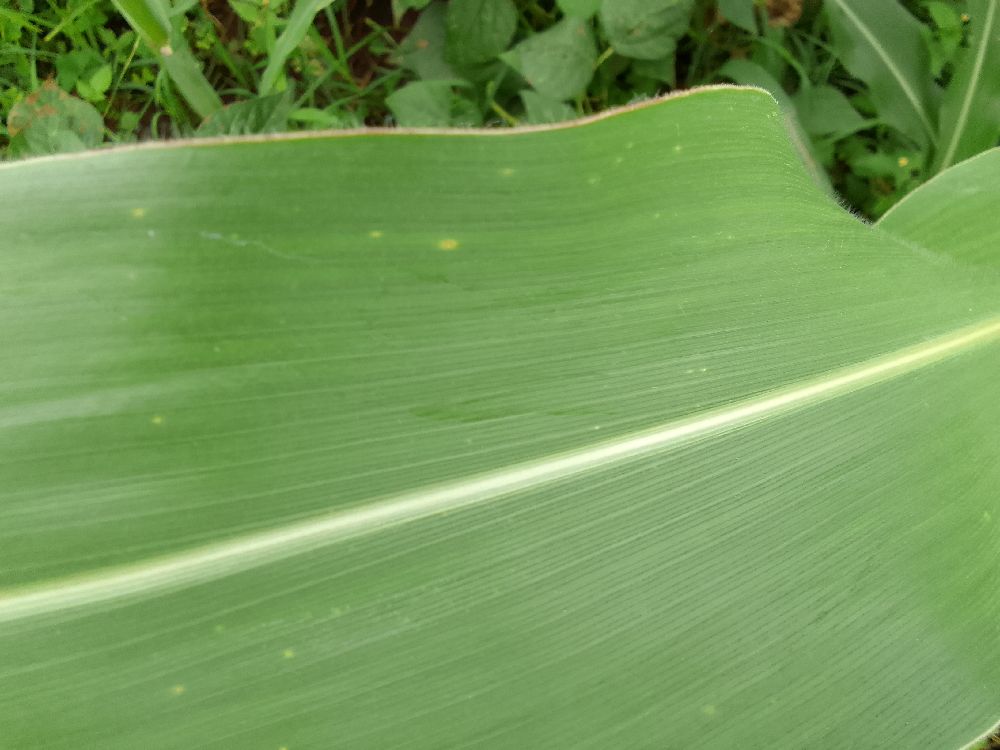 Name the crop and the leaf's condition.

maize, healthy
